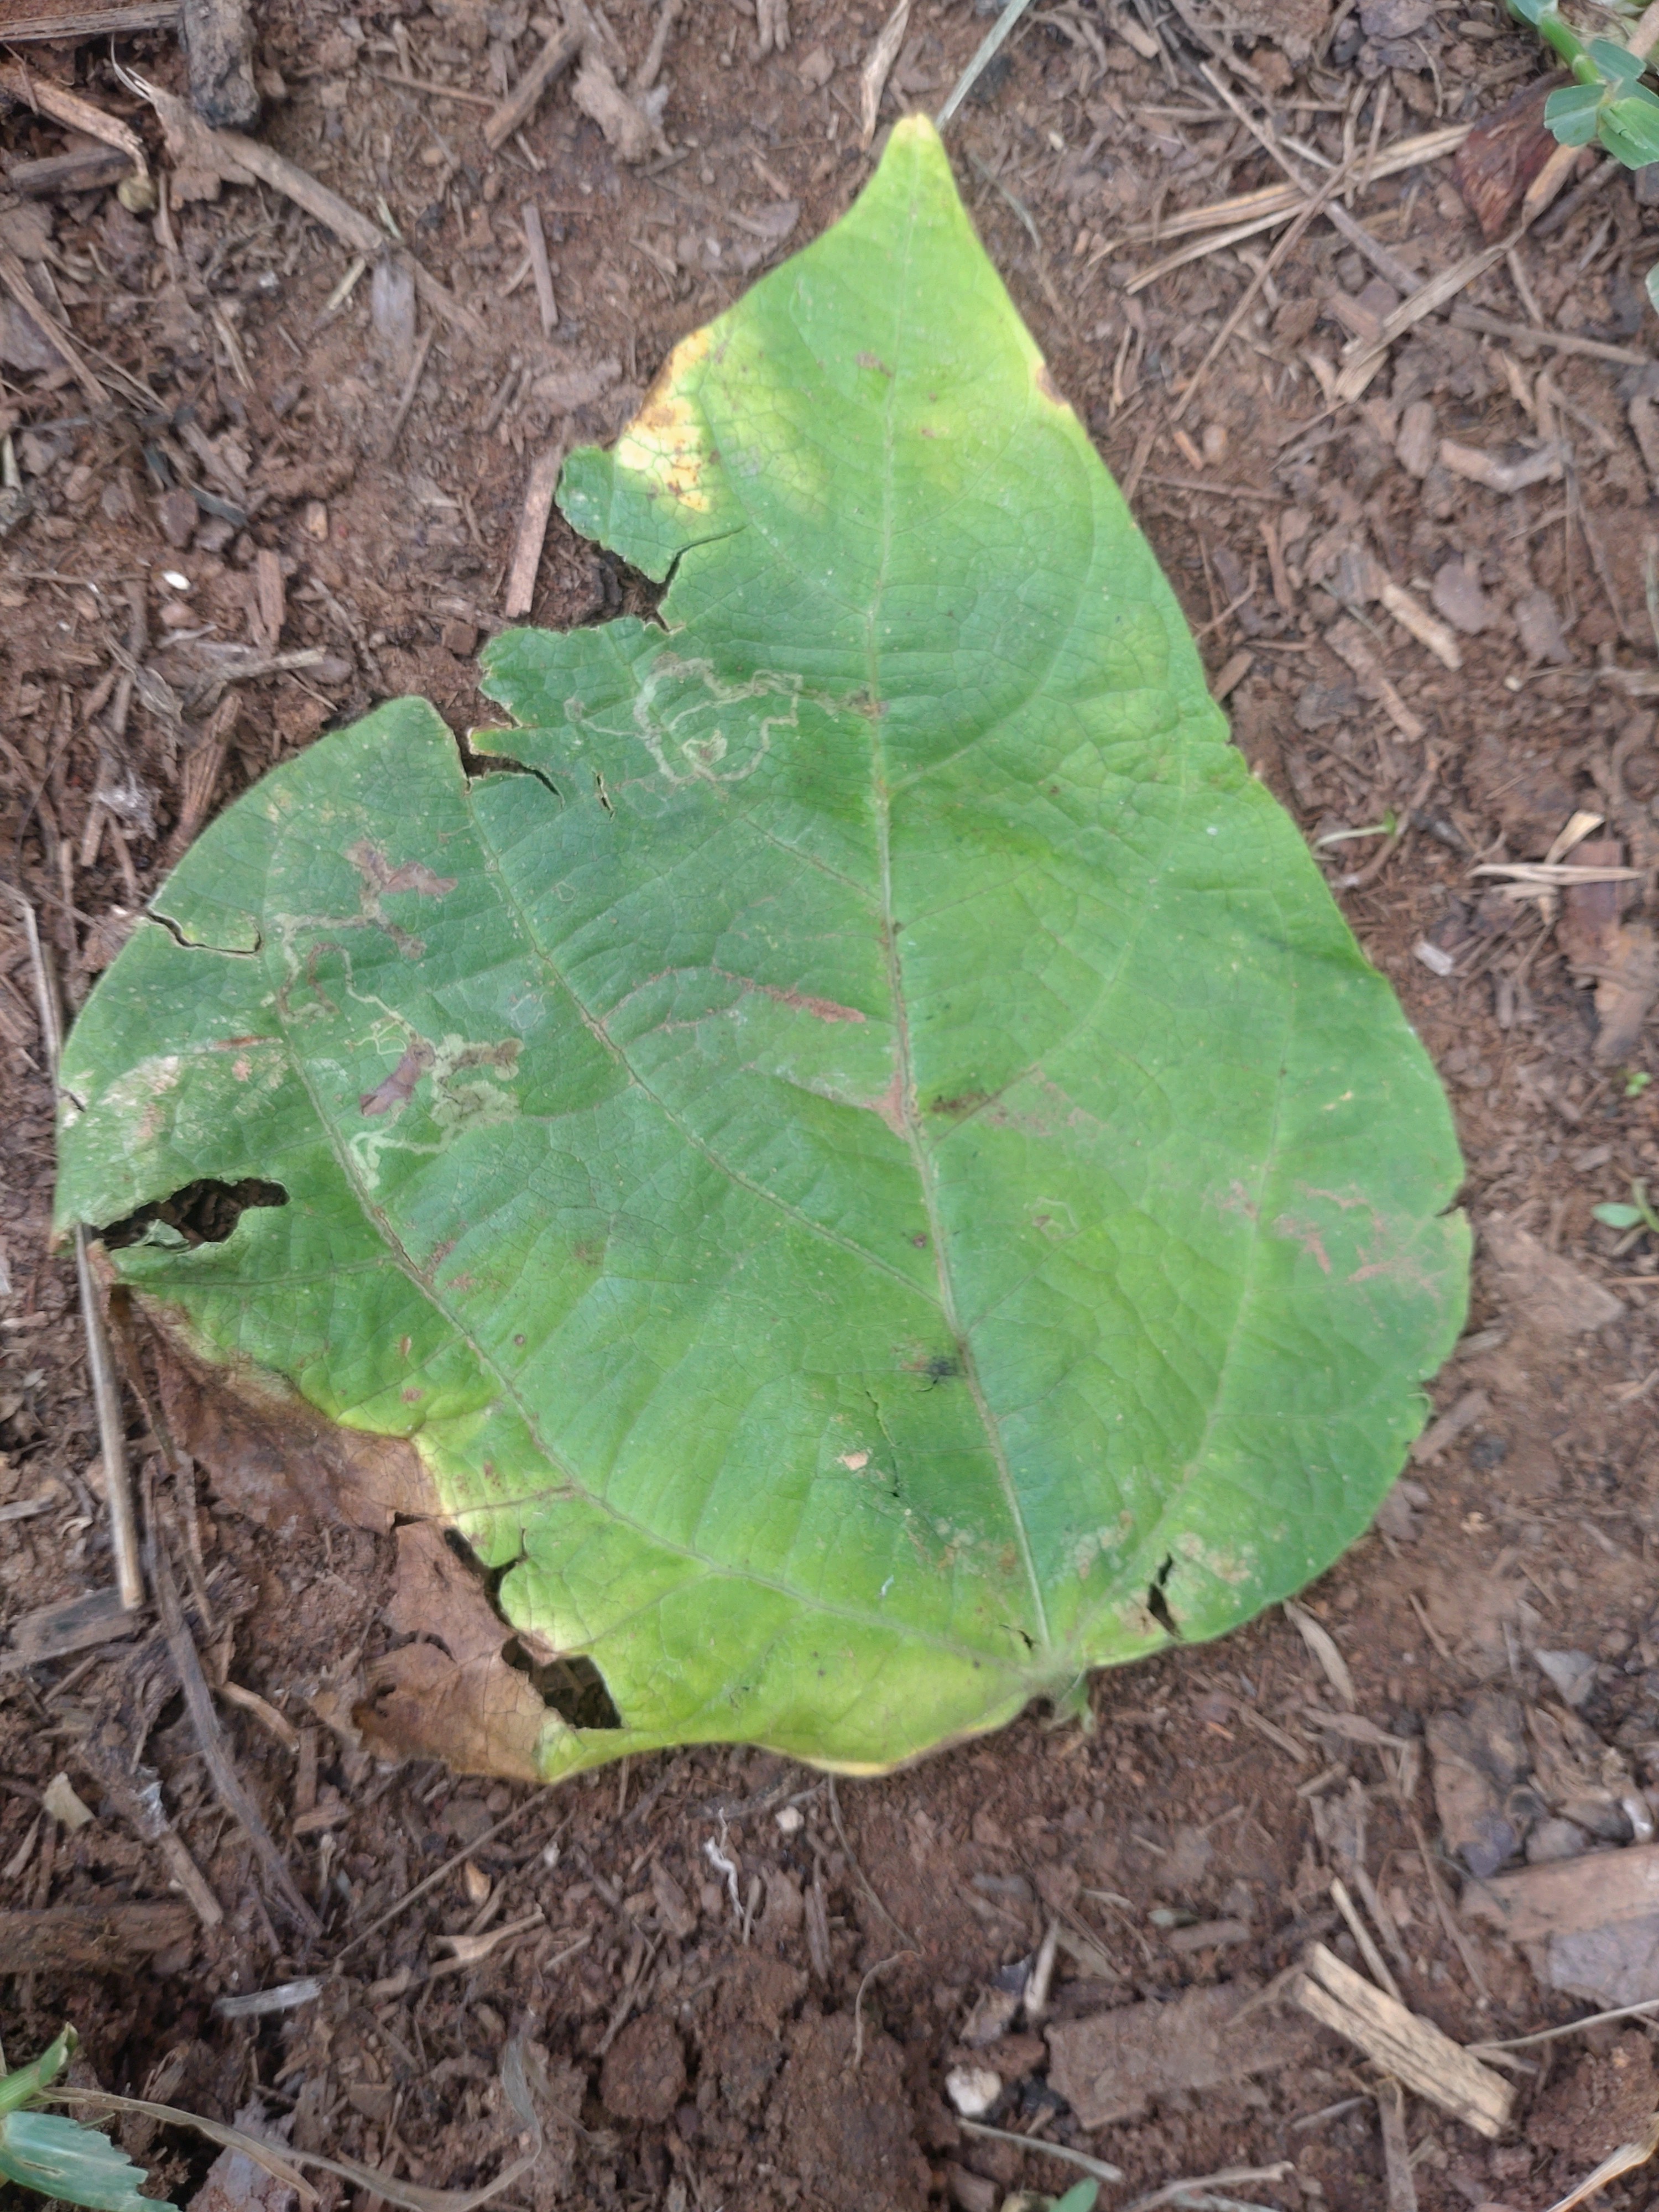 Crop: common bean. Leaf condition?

anthracnose
